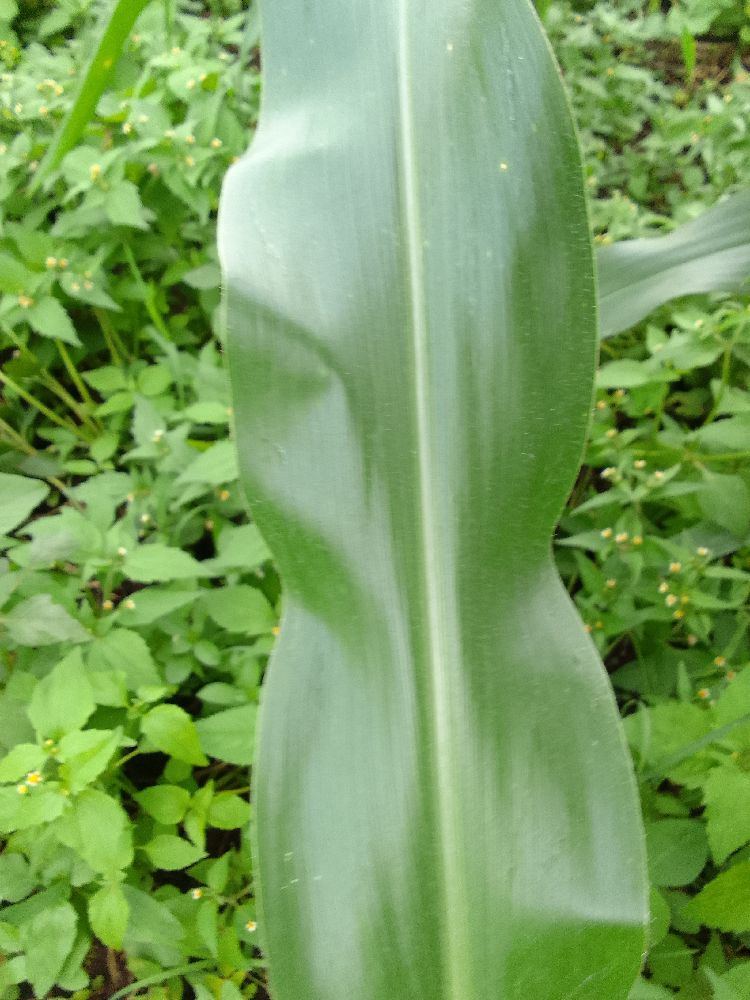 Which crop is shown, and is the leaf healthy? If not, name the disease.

maize, healthy
